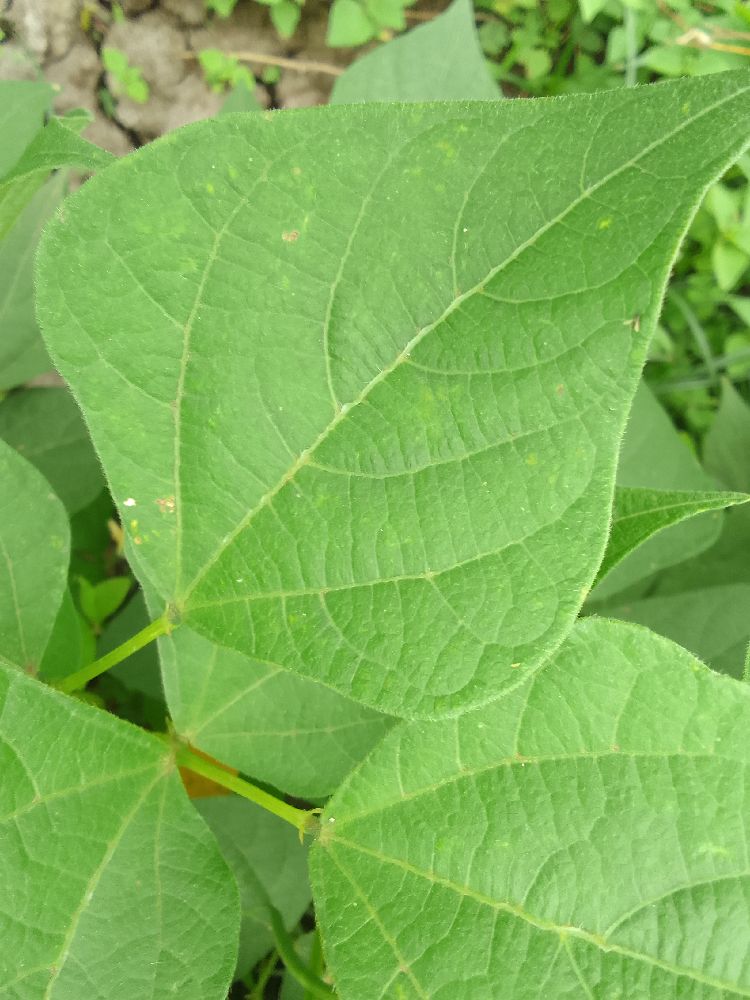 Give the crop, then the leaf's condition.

common bean, healthy
